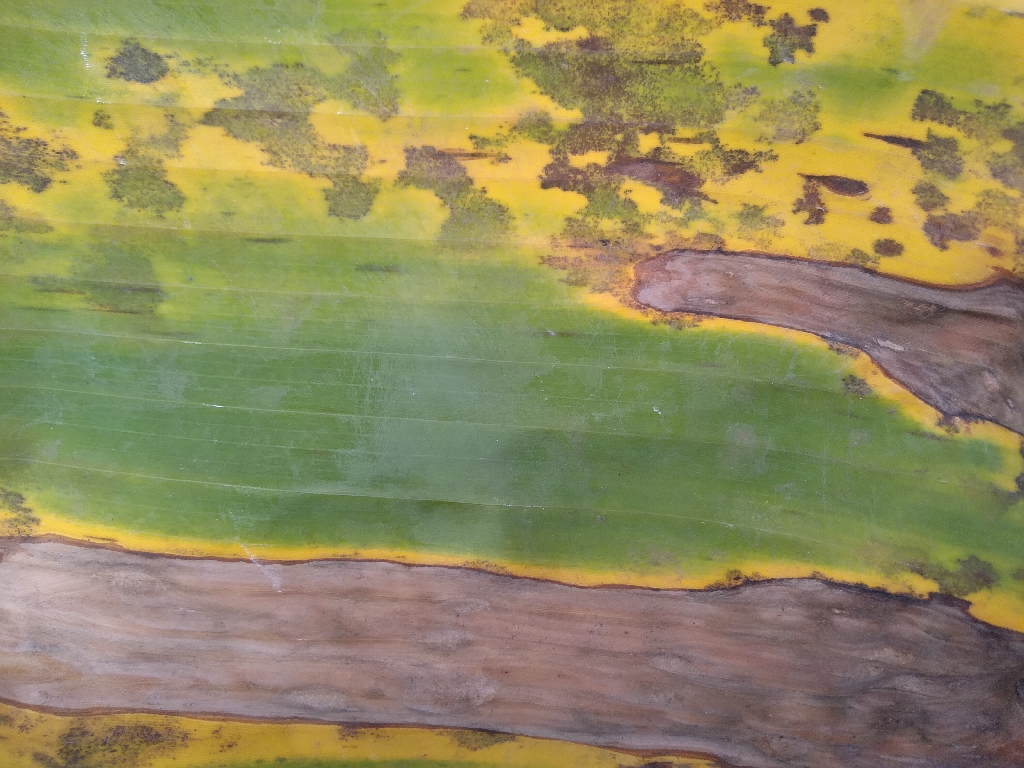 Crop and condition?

banana, black sigatoka
